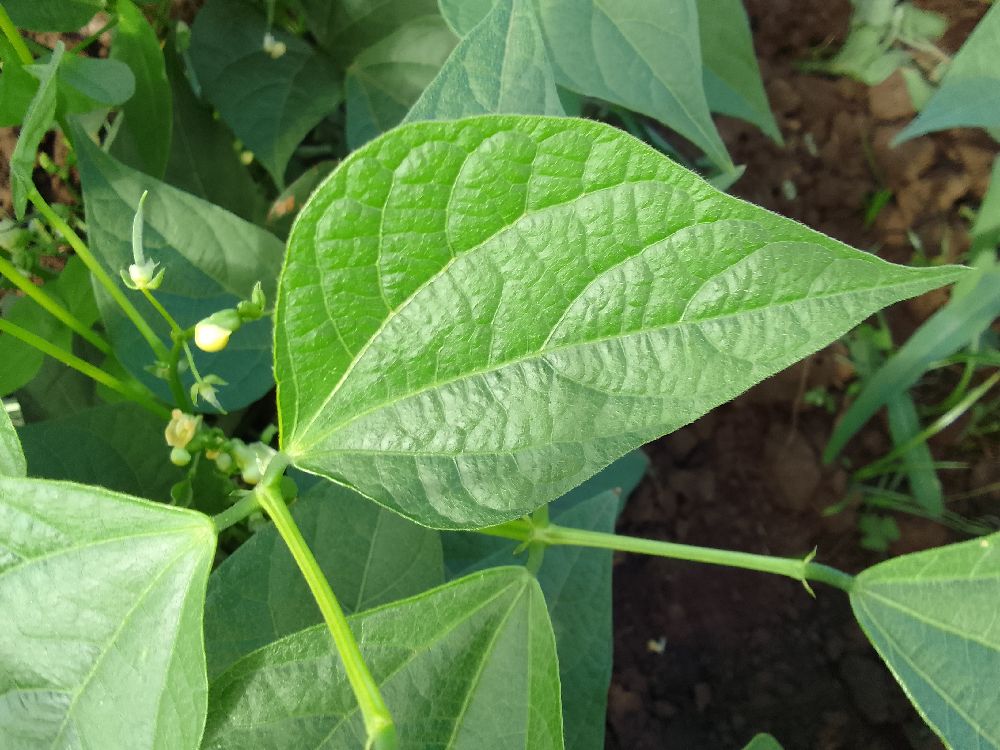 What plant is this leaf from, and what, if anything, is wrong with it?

common bean, healthy
